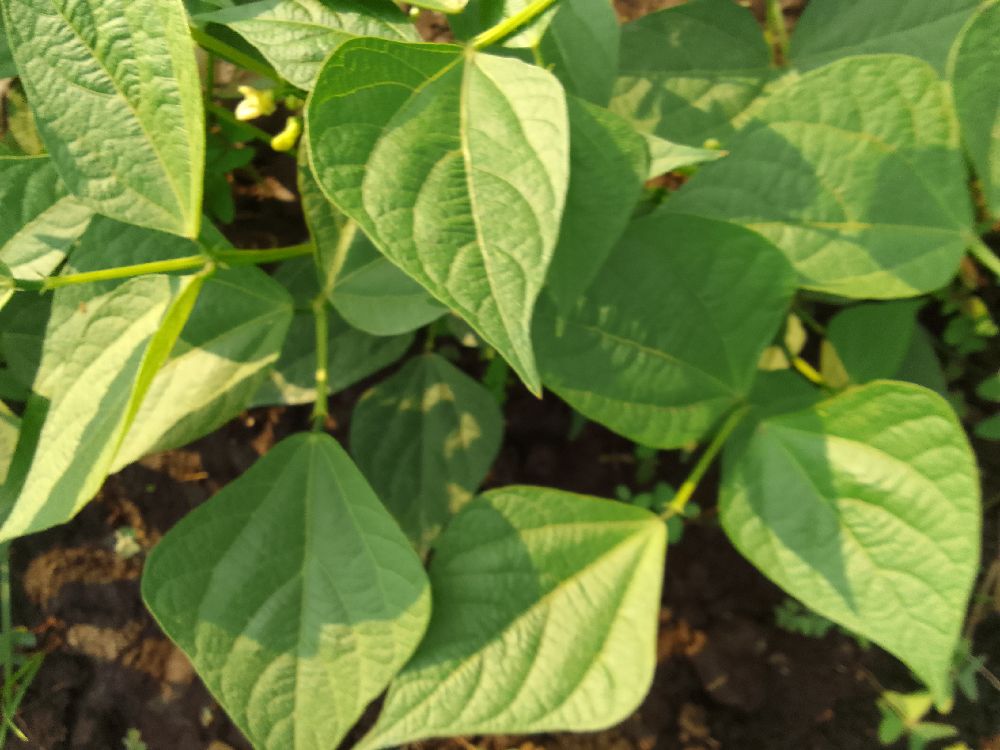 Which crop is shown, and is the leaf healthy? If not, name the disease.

common bean, healthy
